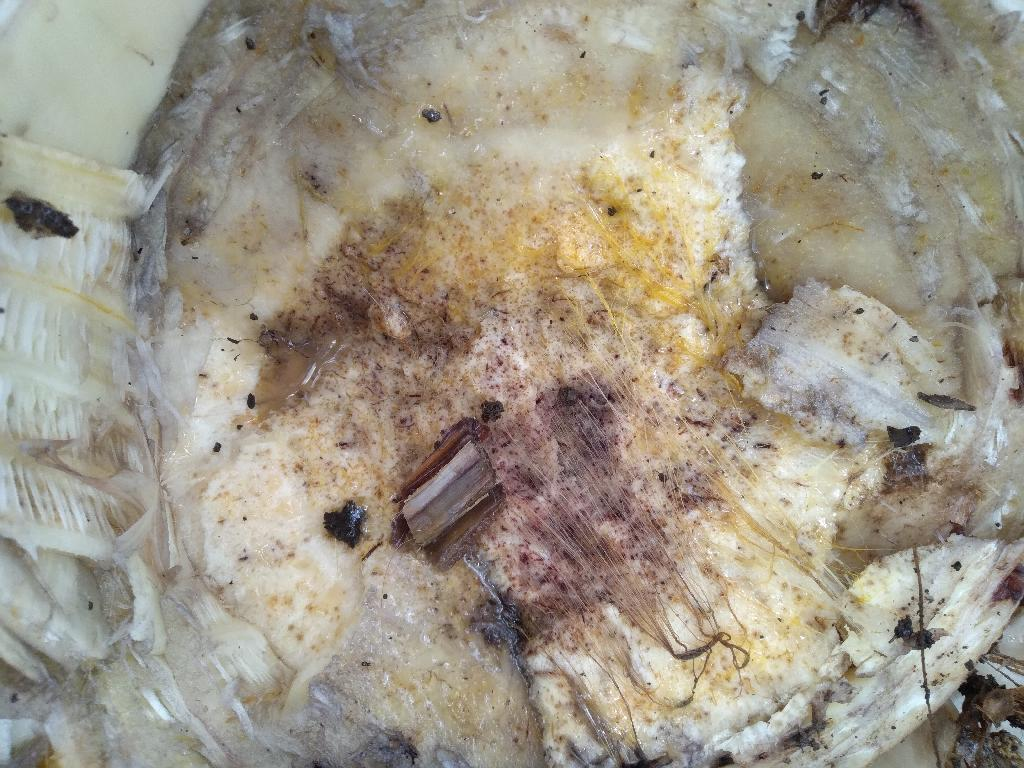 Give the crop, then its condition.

banana, fusarium wilt race 1
